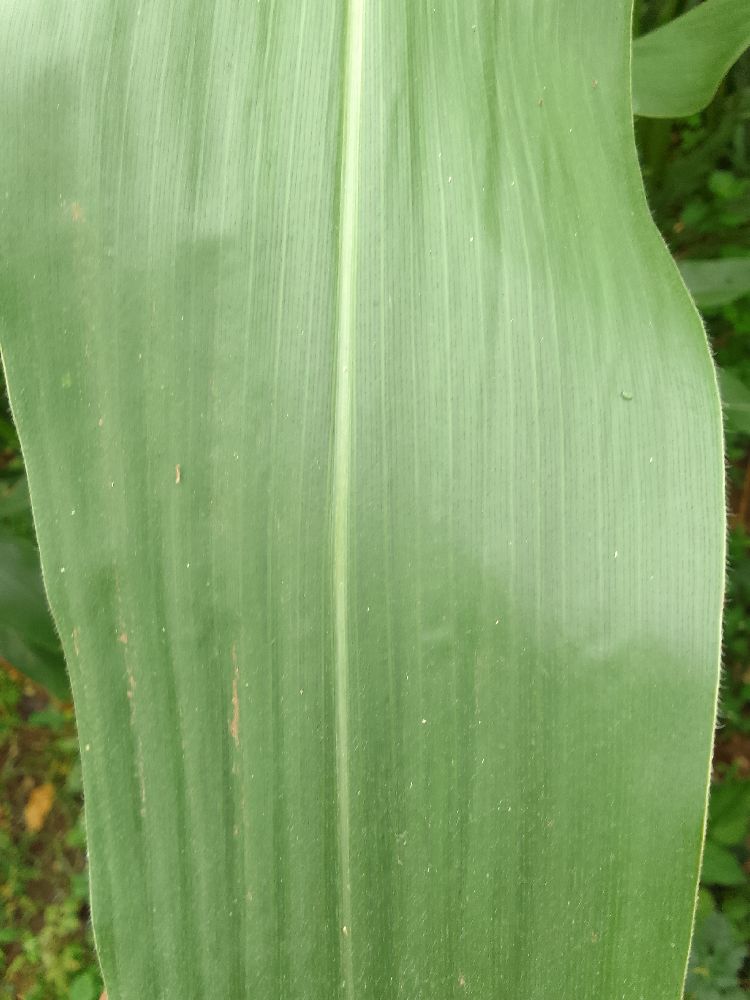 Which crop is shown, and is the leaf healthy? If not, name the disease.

maize, healthy
